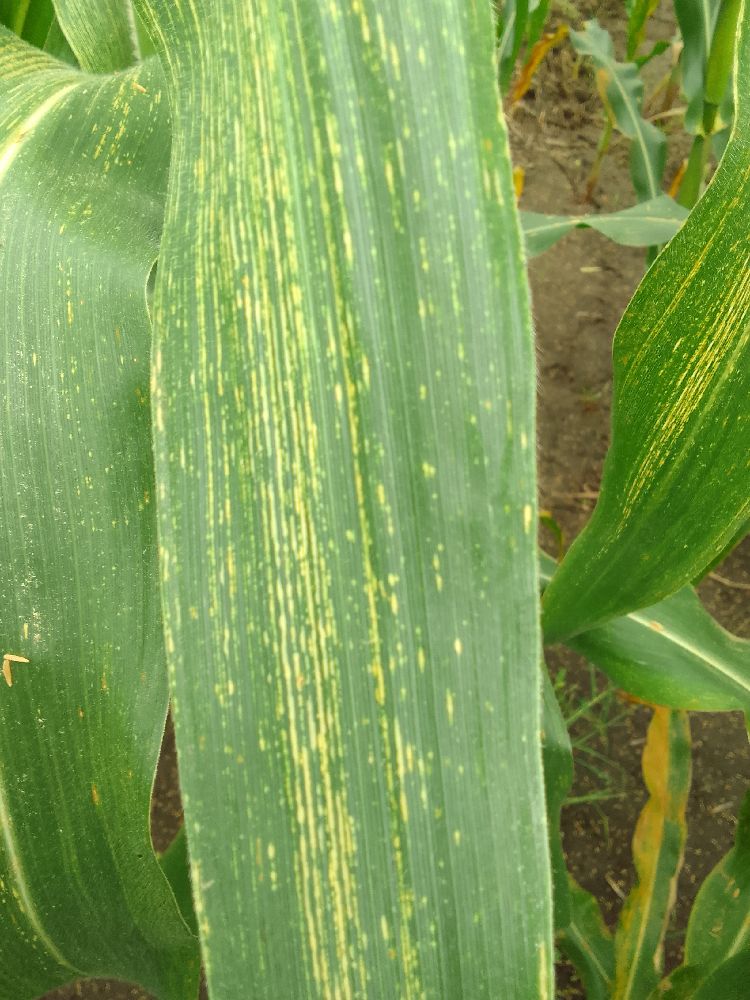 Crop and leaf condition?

maize, maize streak virus
